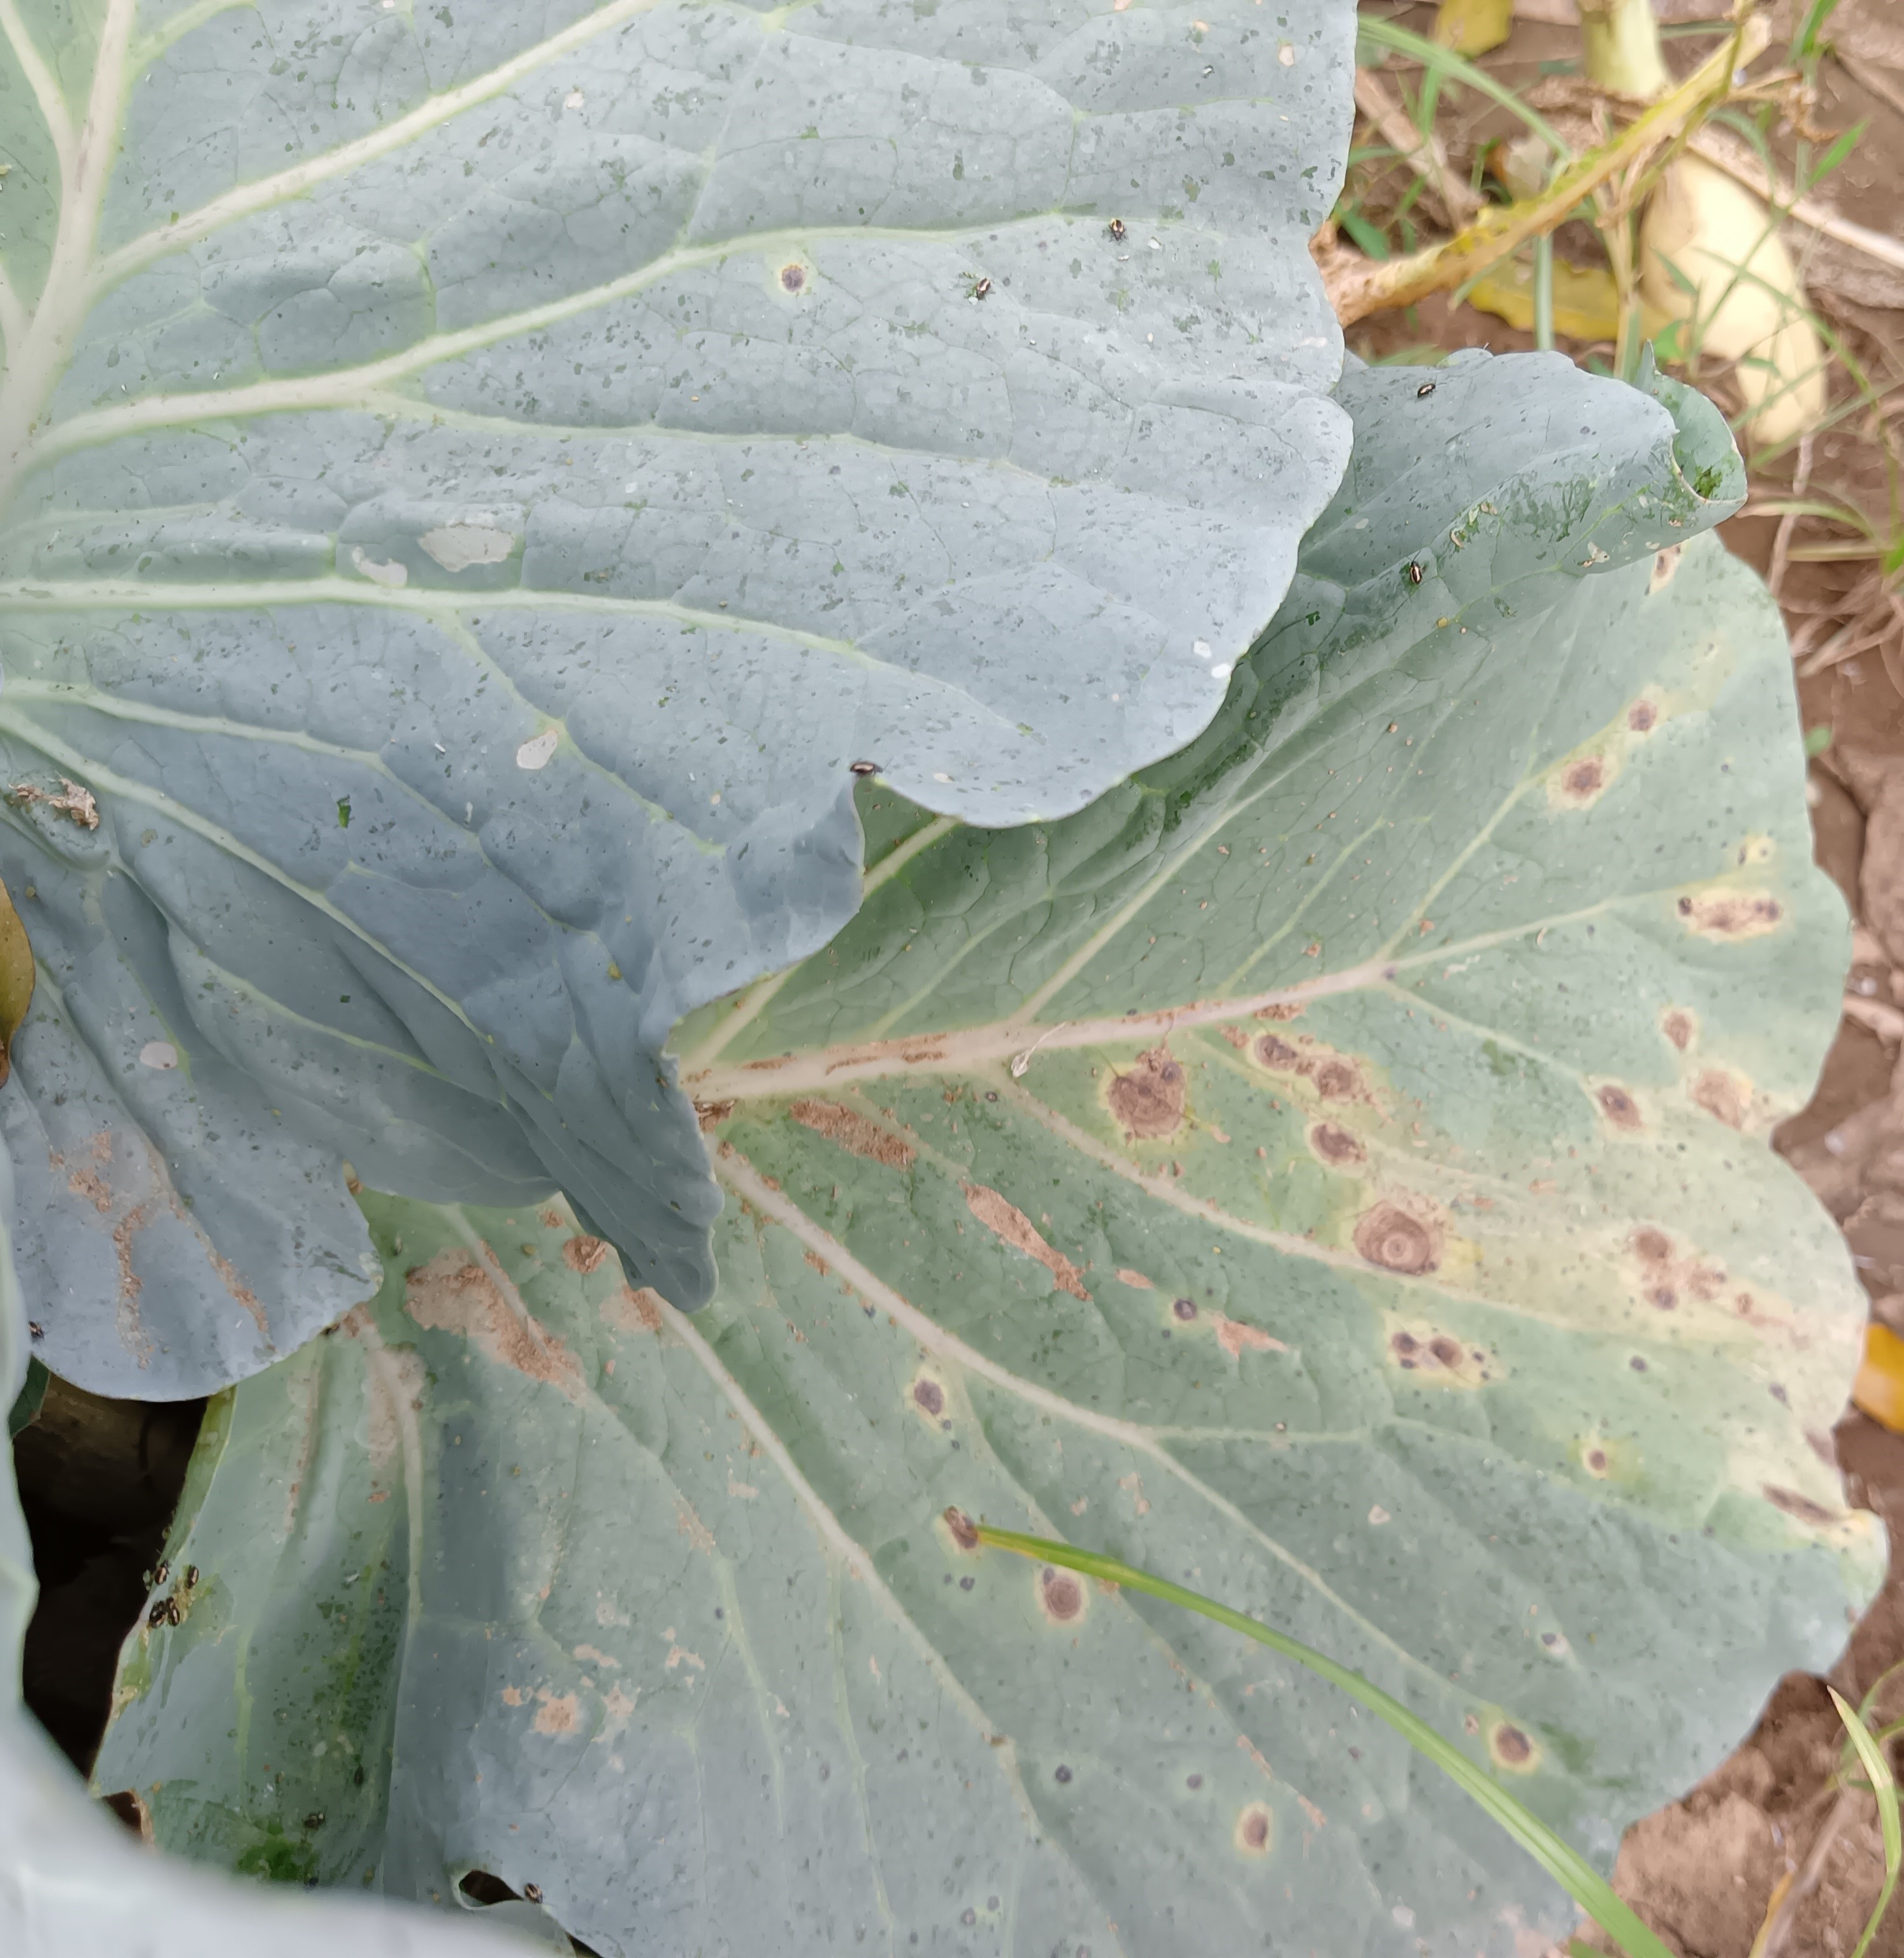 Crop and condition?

cabbage, alternaria
